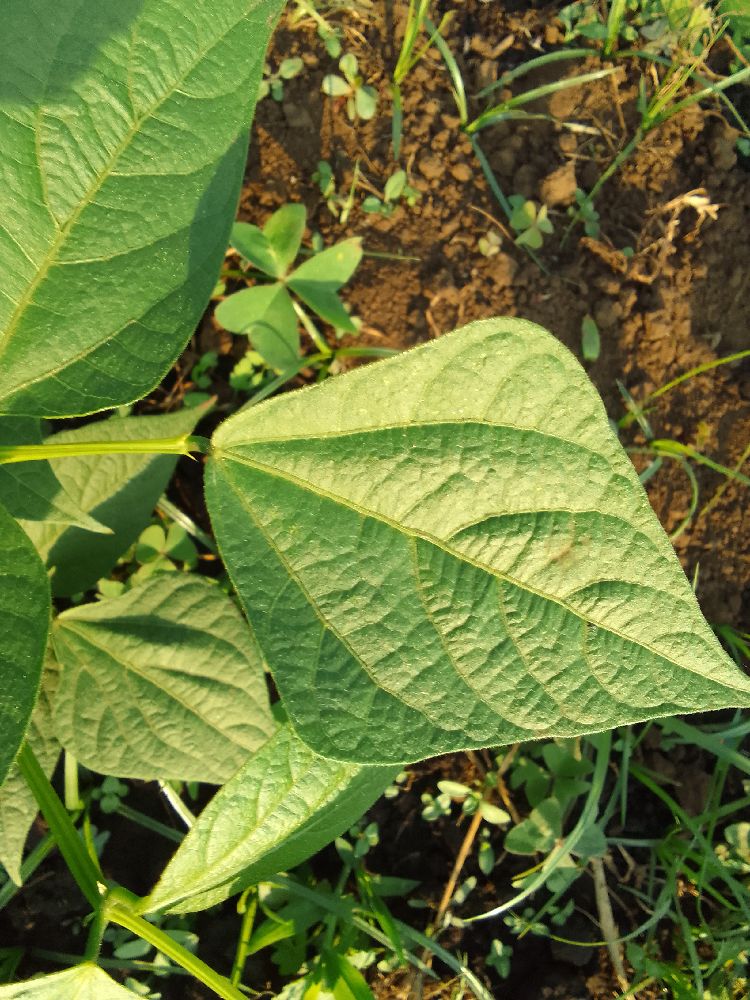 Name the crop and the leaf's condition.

common bean, healthy
